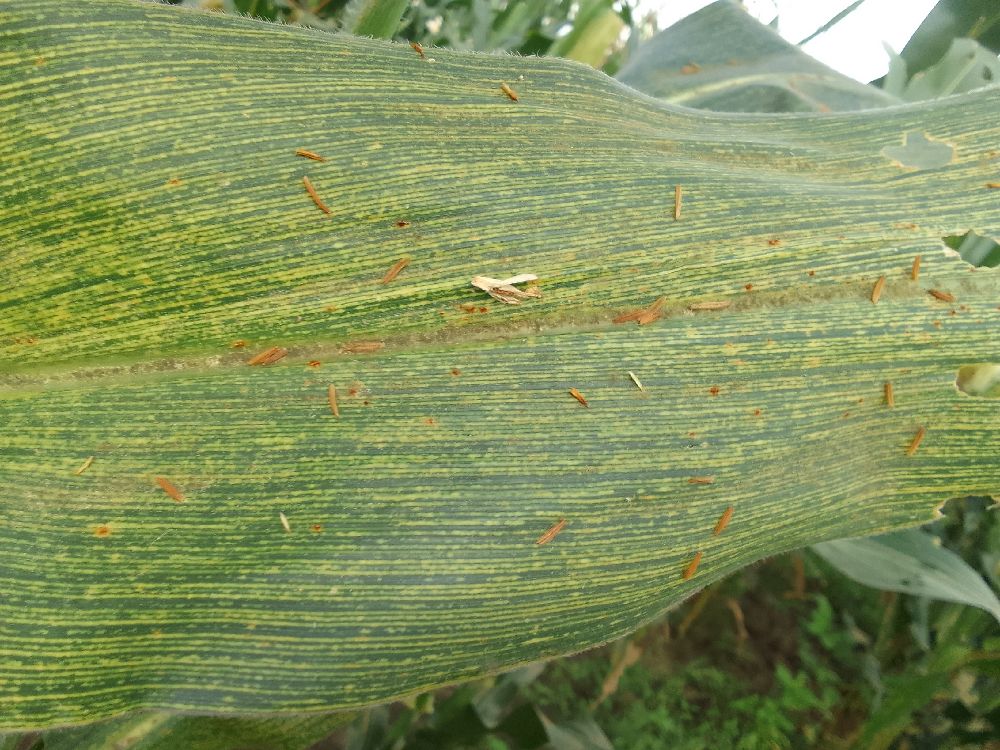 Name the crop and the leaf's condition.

maize, maize streak virus
